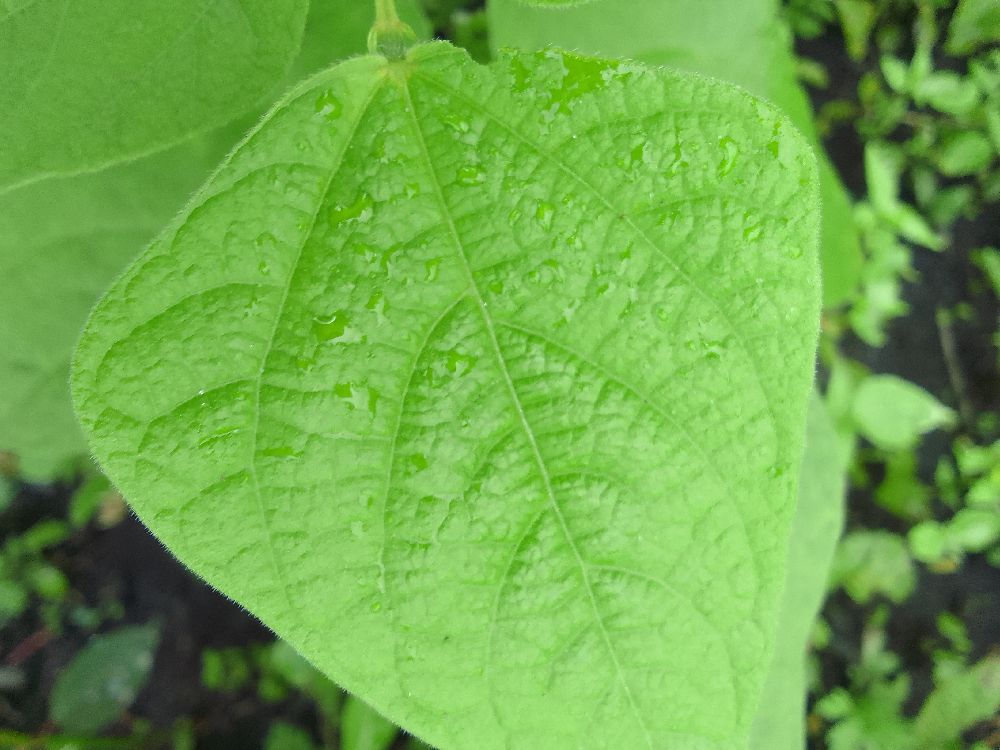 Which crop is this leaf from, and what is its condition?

common bean, healthy
